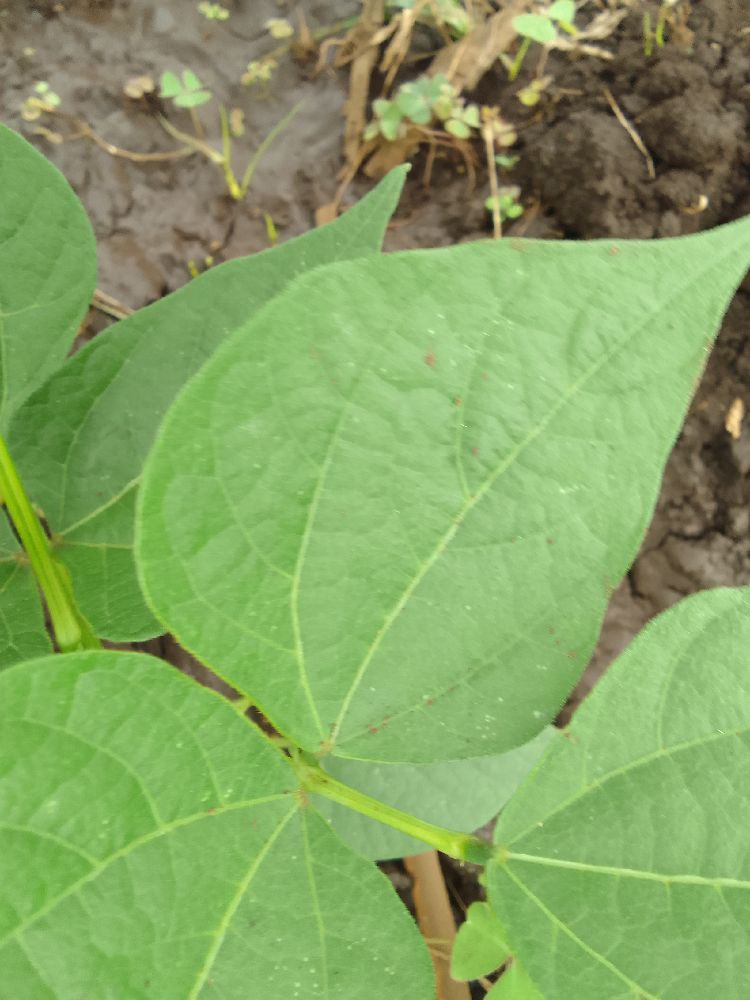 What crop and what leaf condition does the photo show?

common bean, healthy
